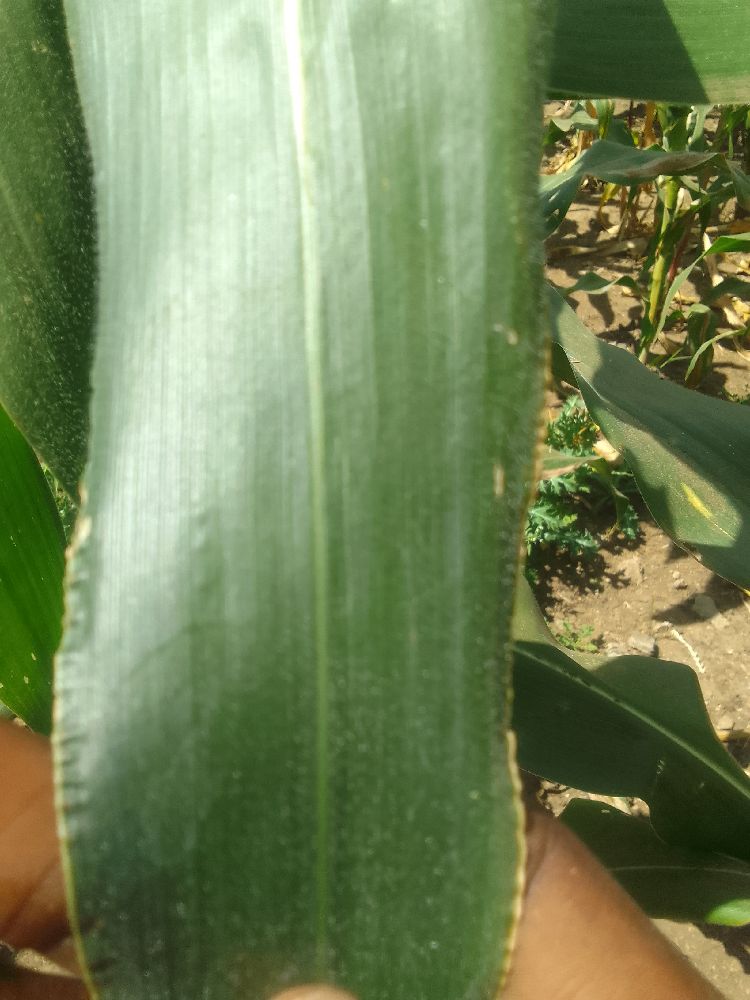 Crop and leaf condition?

maize, healthy
